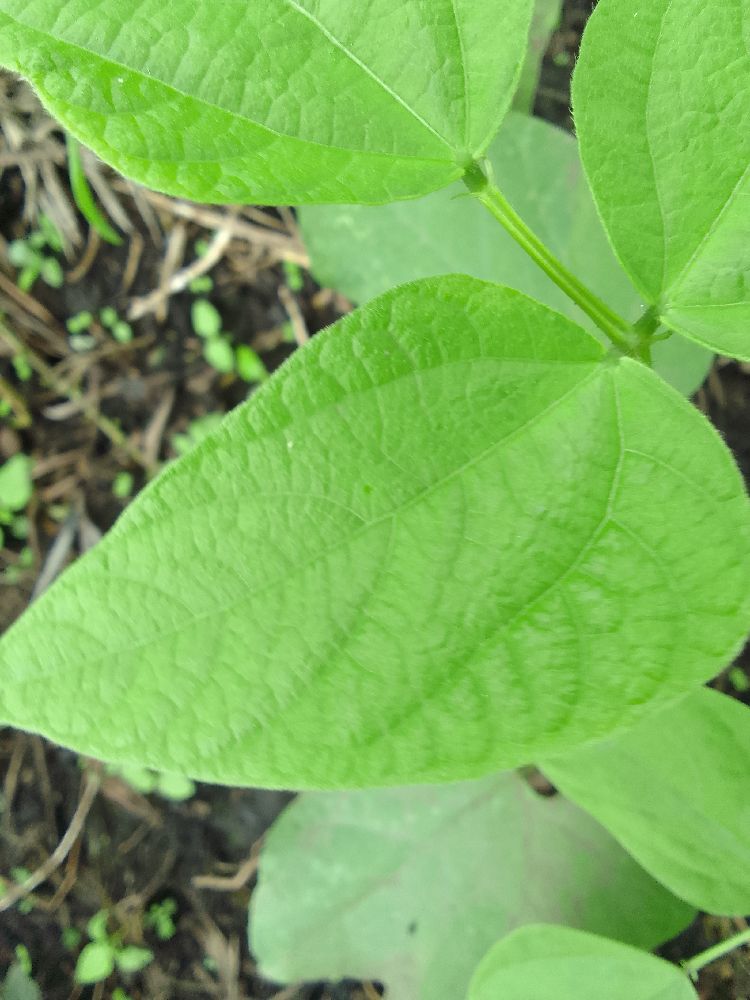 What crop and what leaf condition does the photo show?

common bean, healthy
